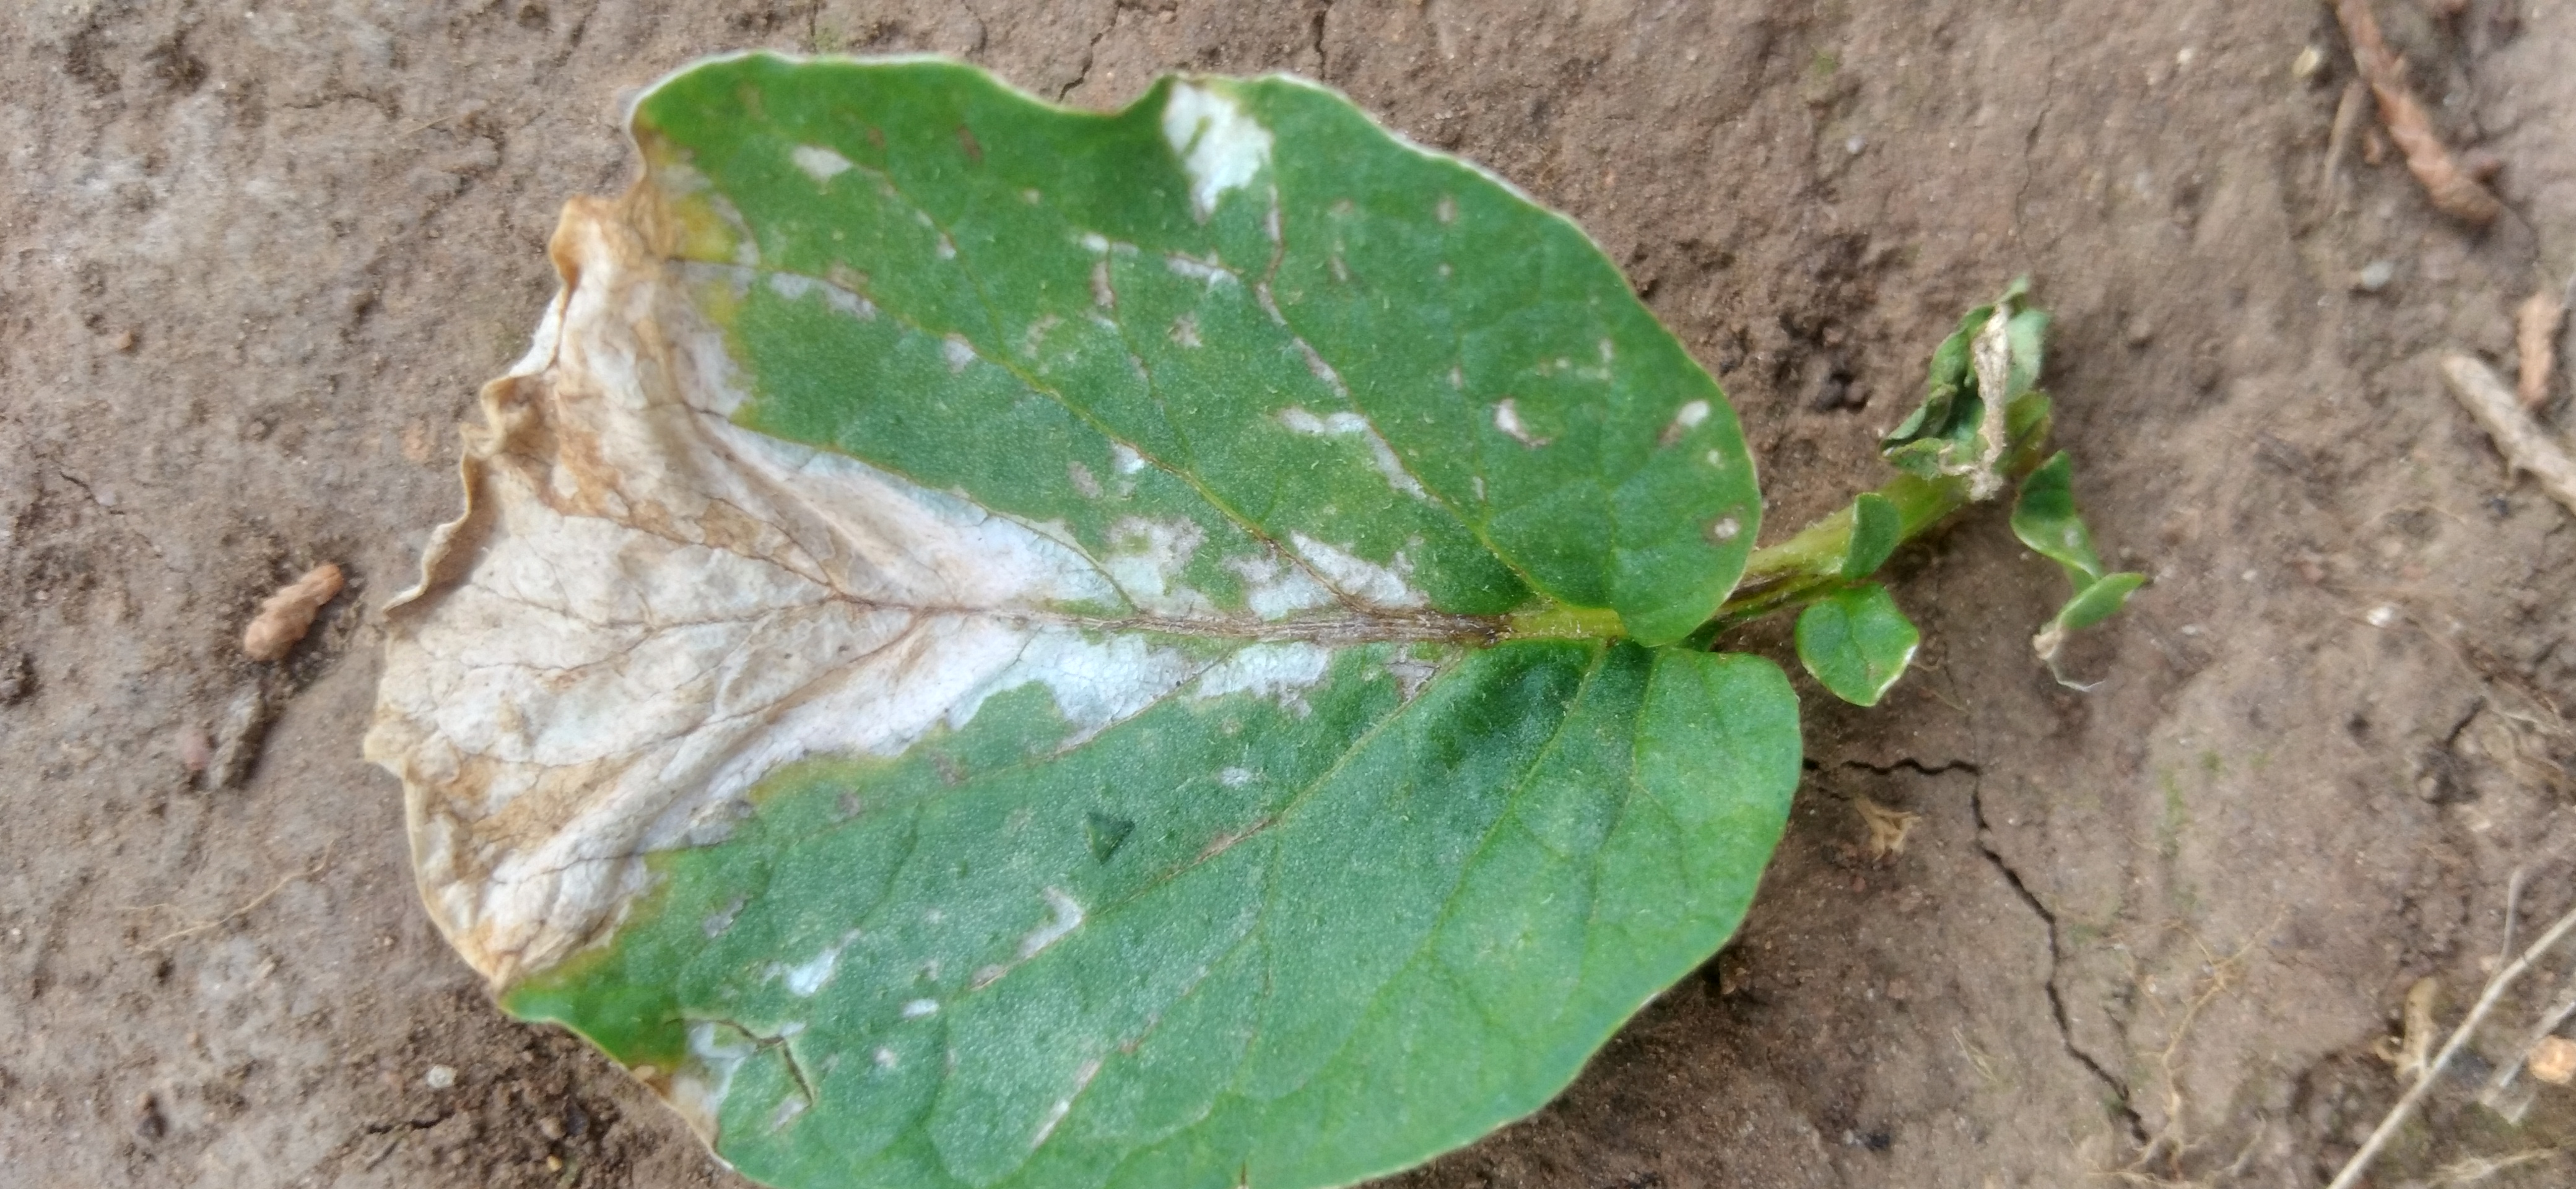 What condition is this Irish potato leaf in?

early blight
